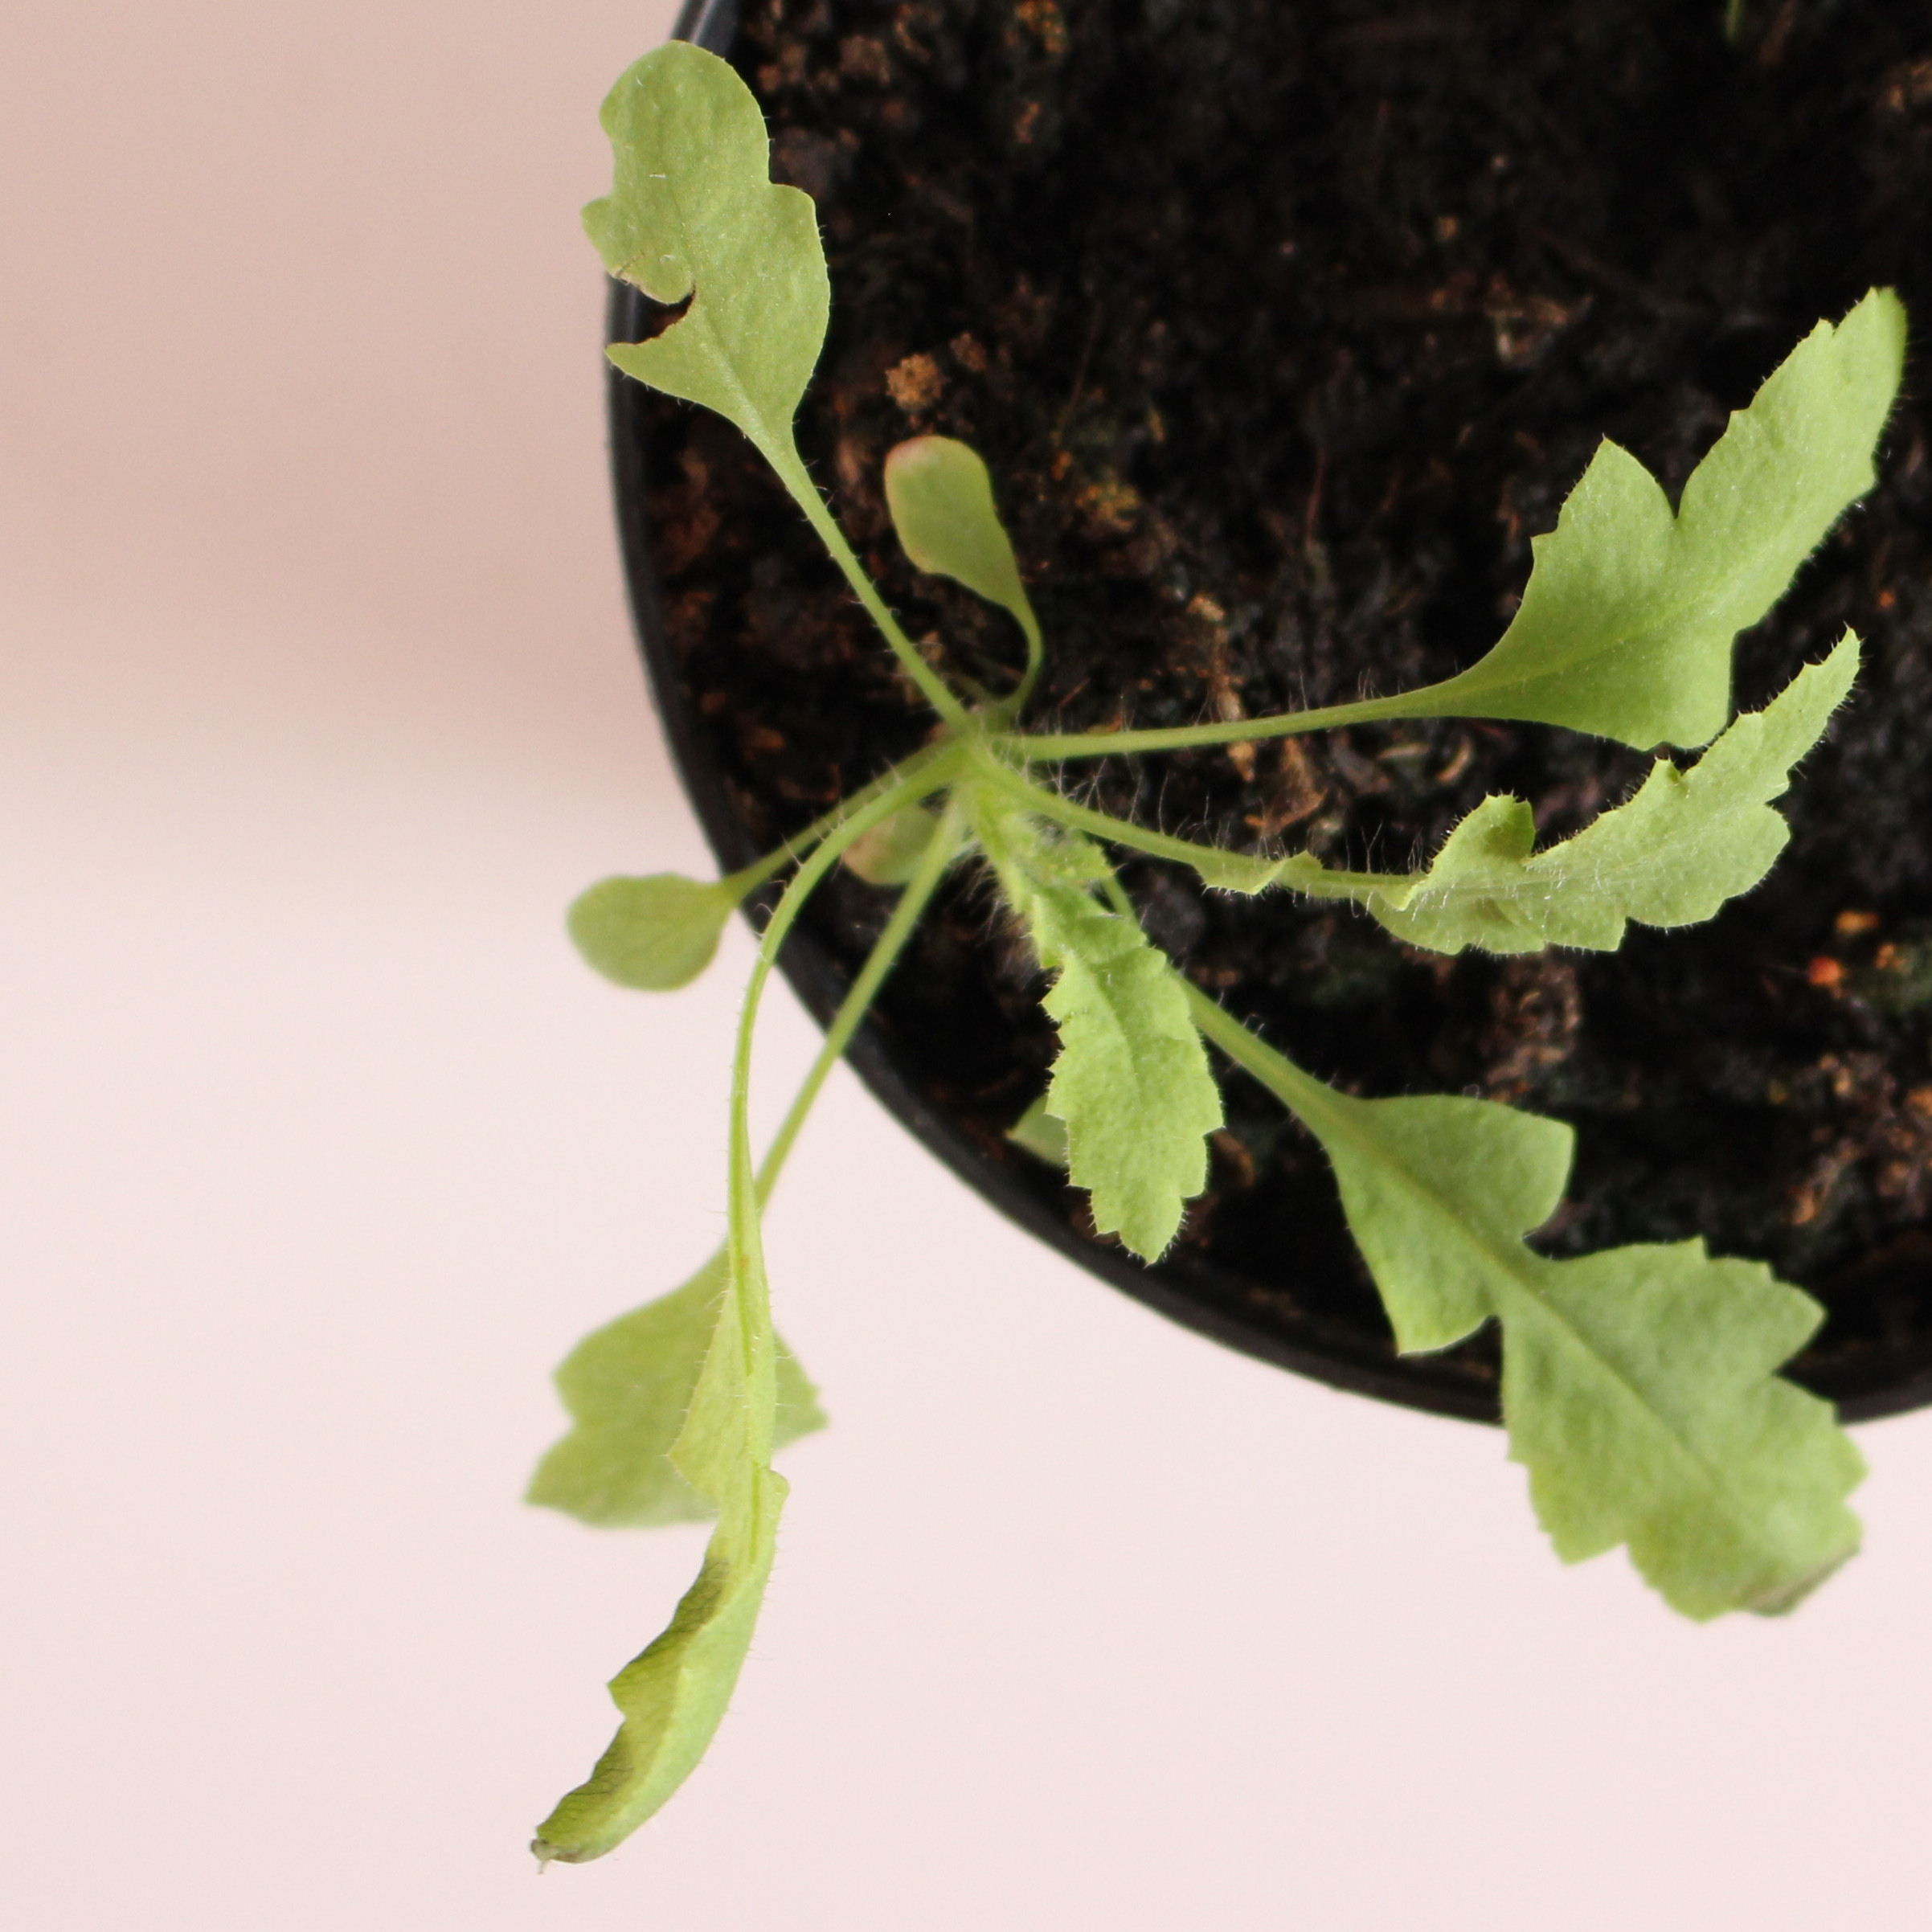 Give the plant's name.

Papaver rhoeas
